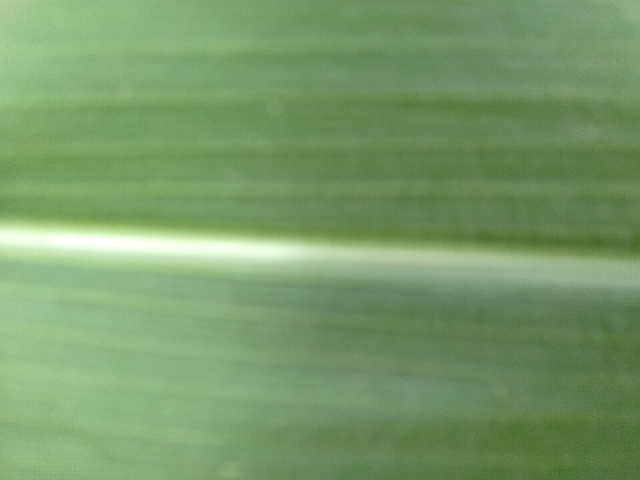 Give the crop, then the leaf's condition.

maize, healthy
